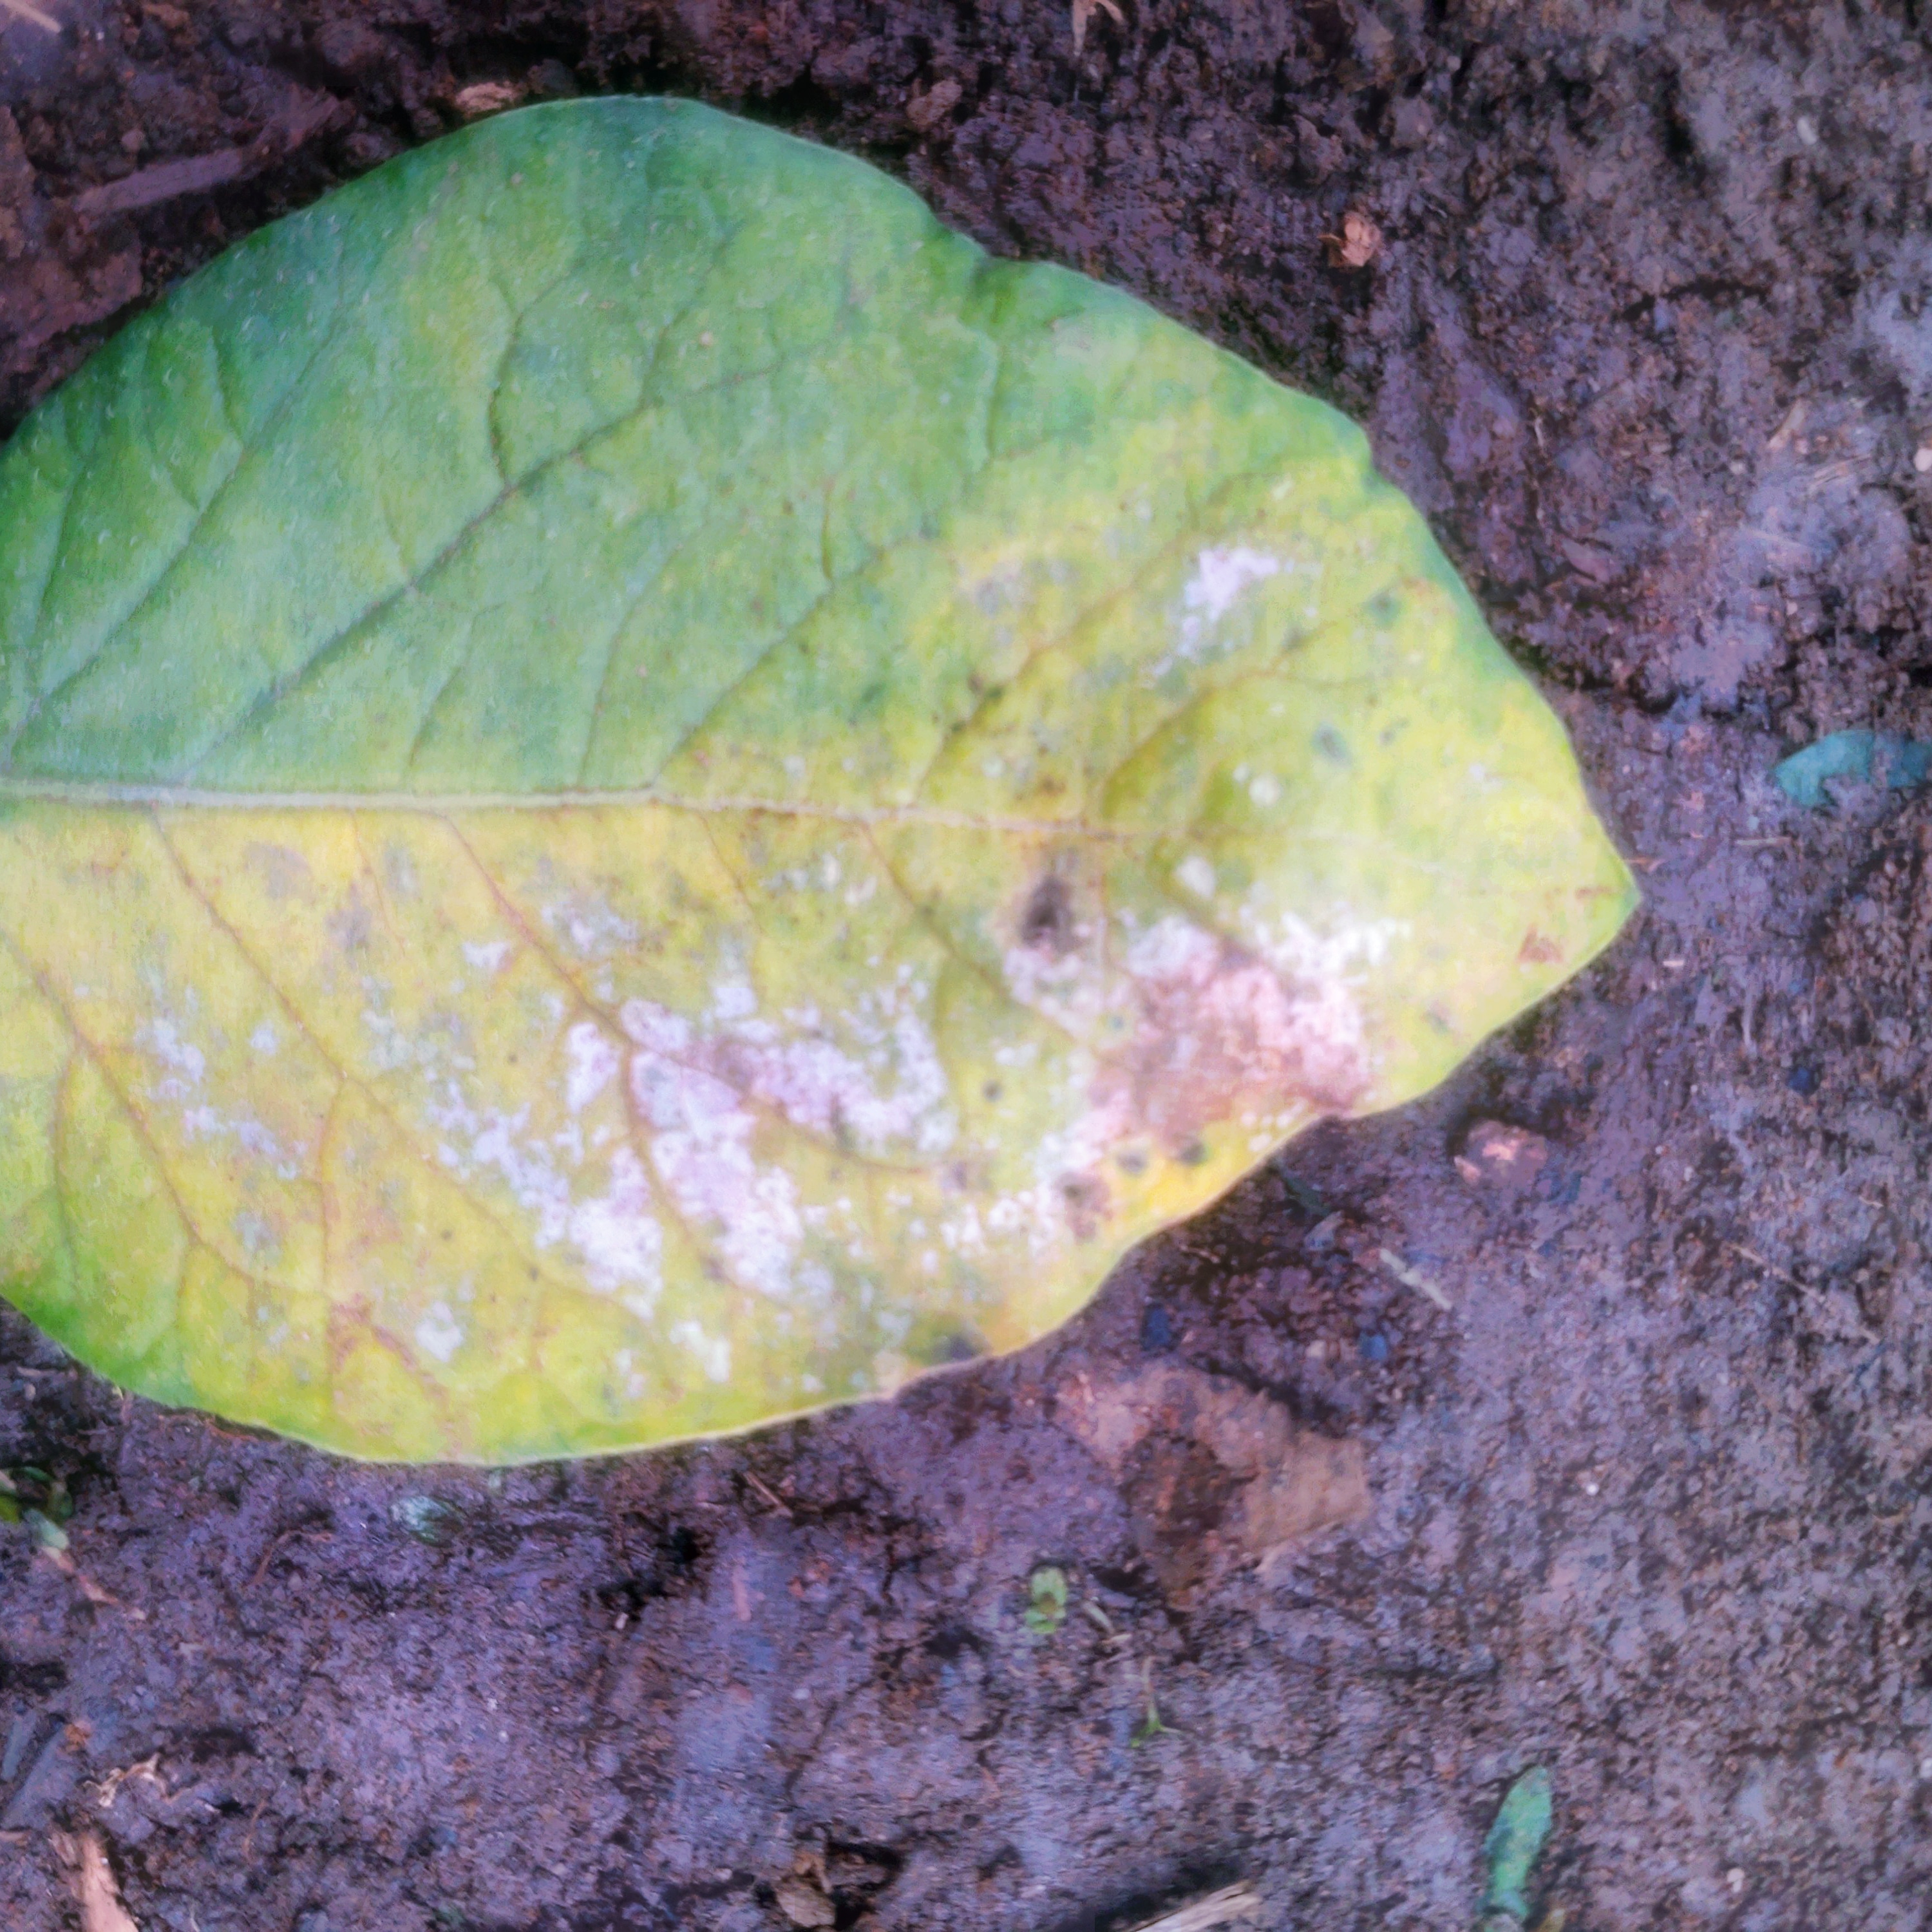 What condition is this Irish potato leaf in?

late blight
